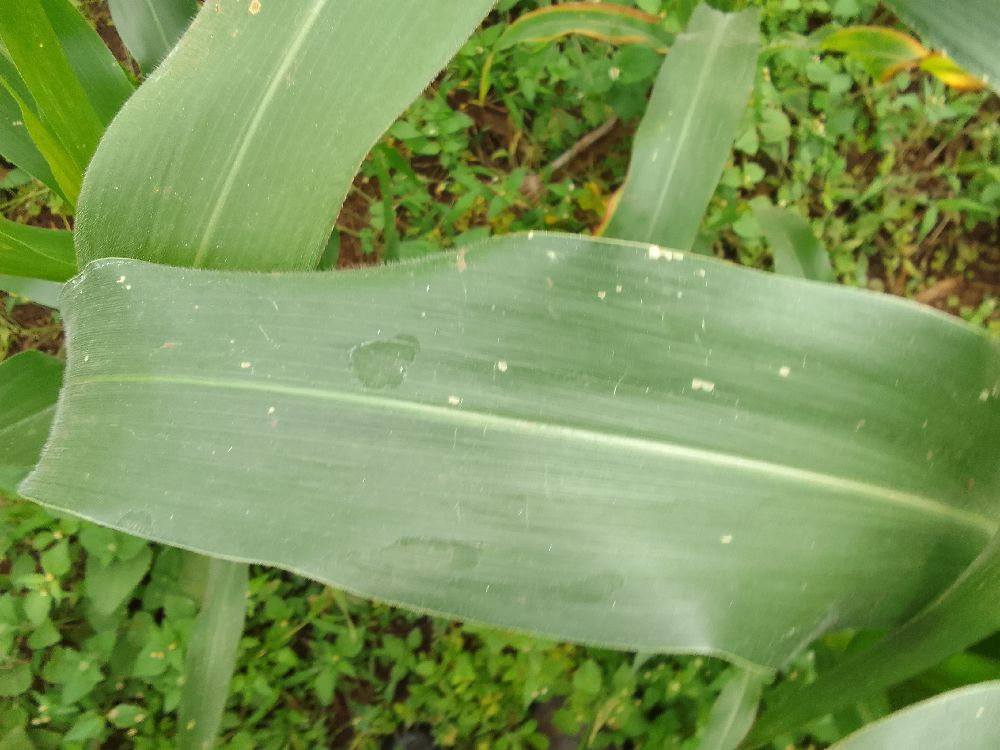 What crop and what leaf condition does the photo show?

maize, healthy
